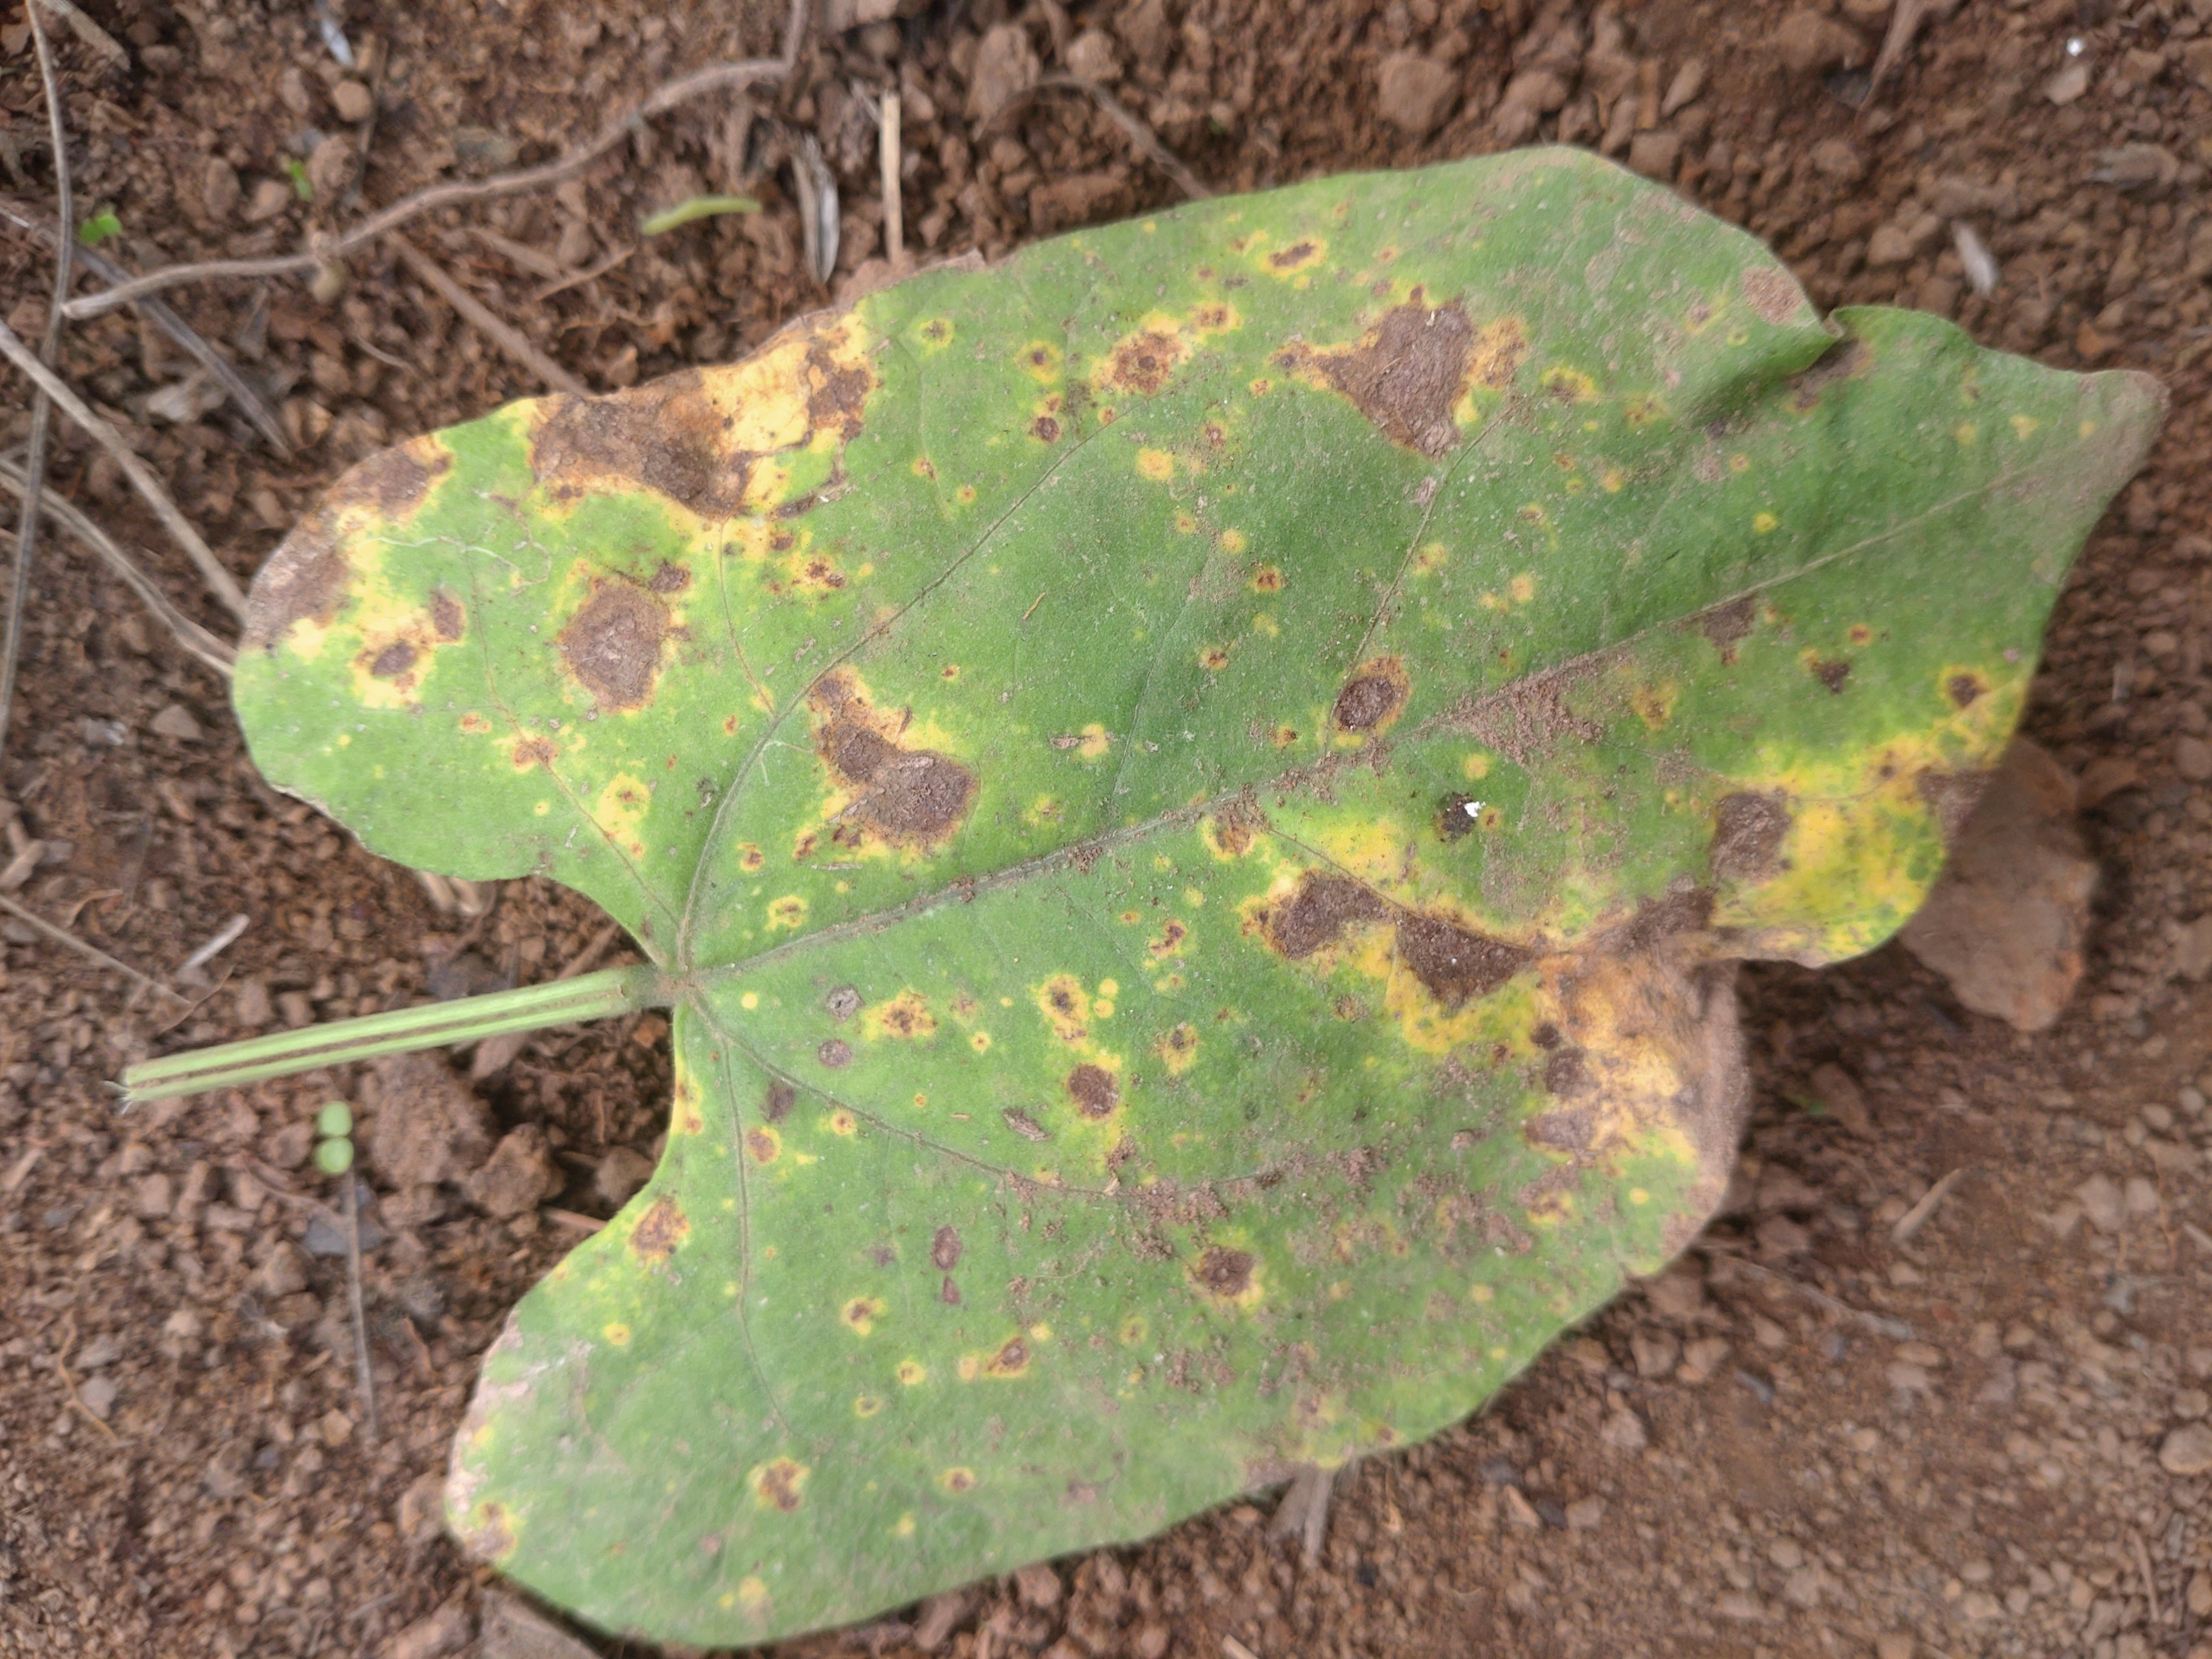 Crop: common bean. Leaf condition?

rust
